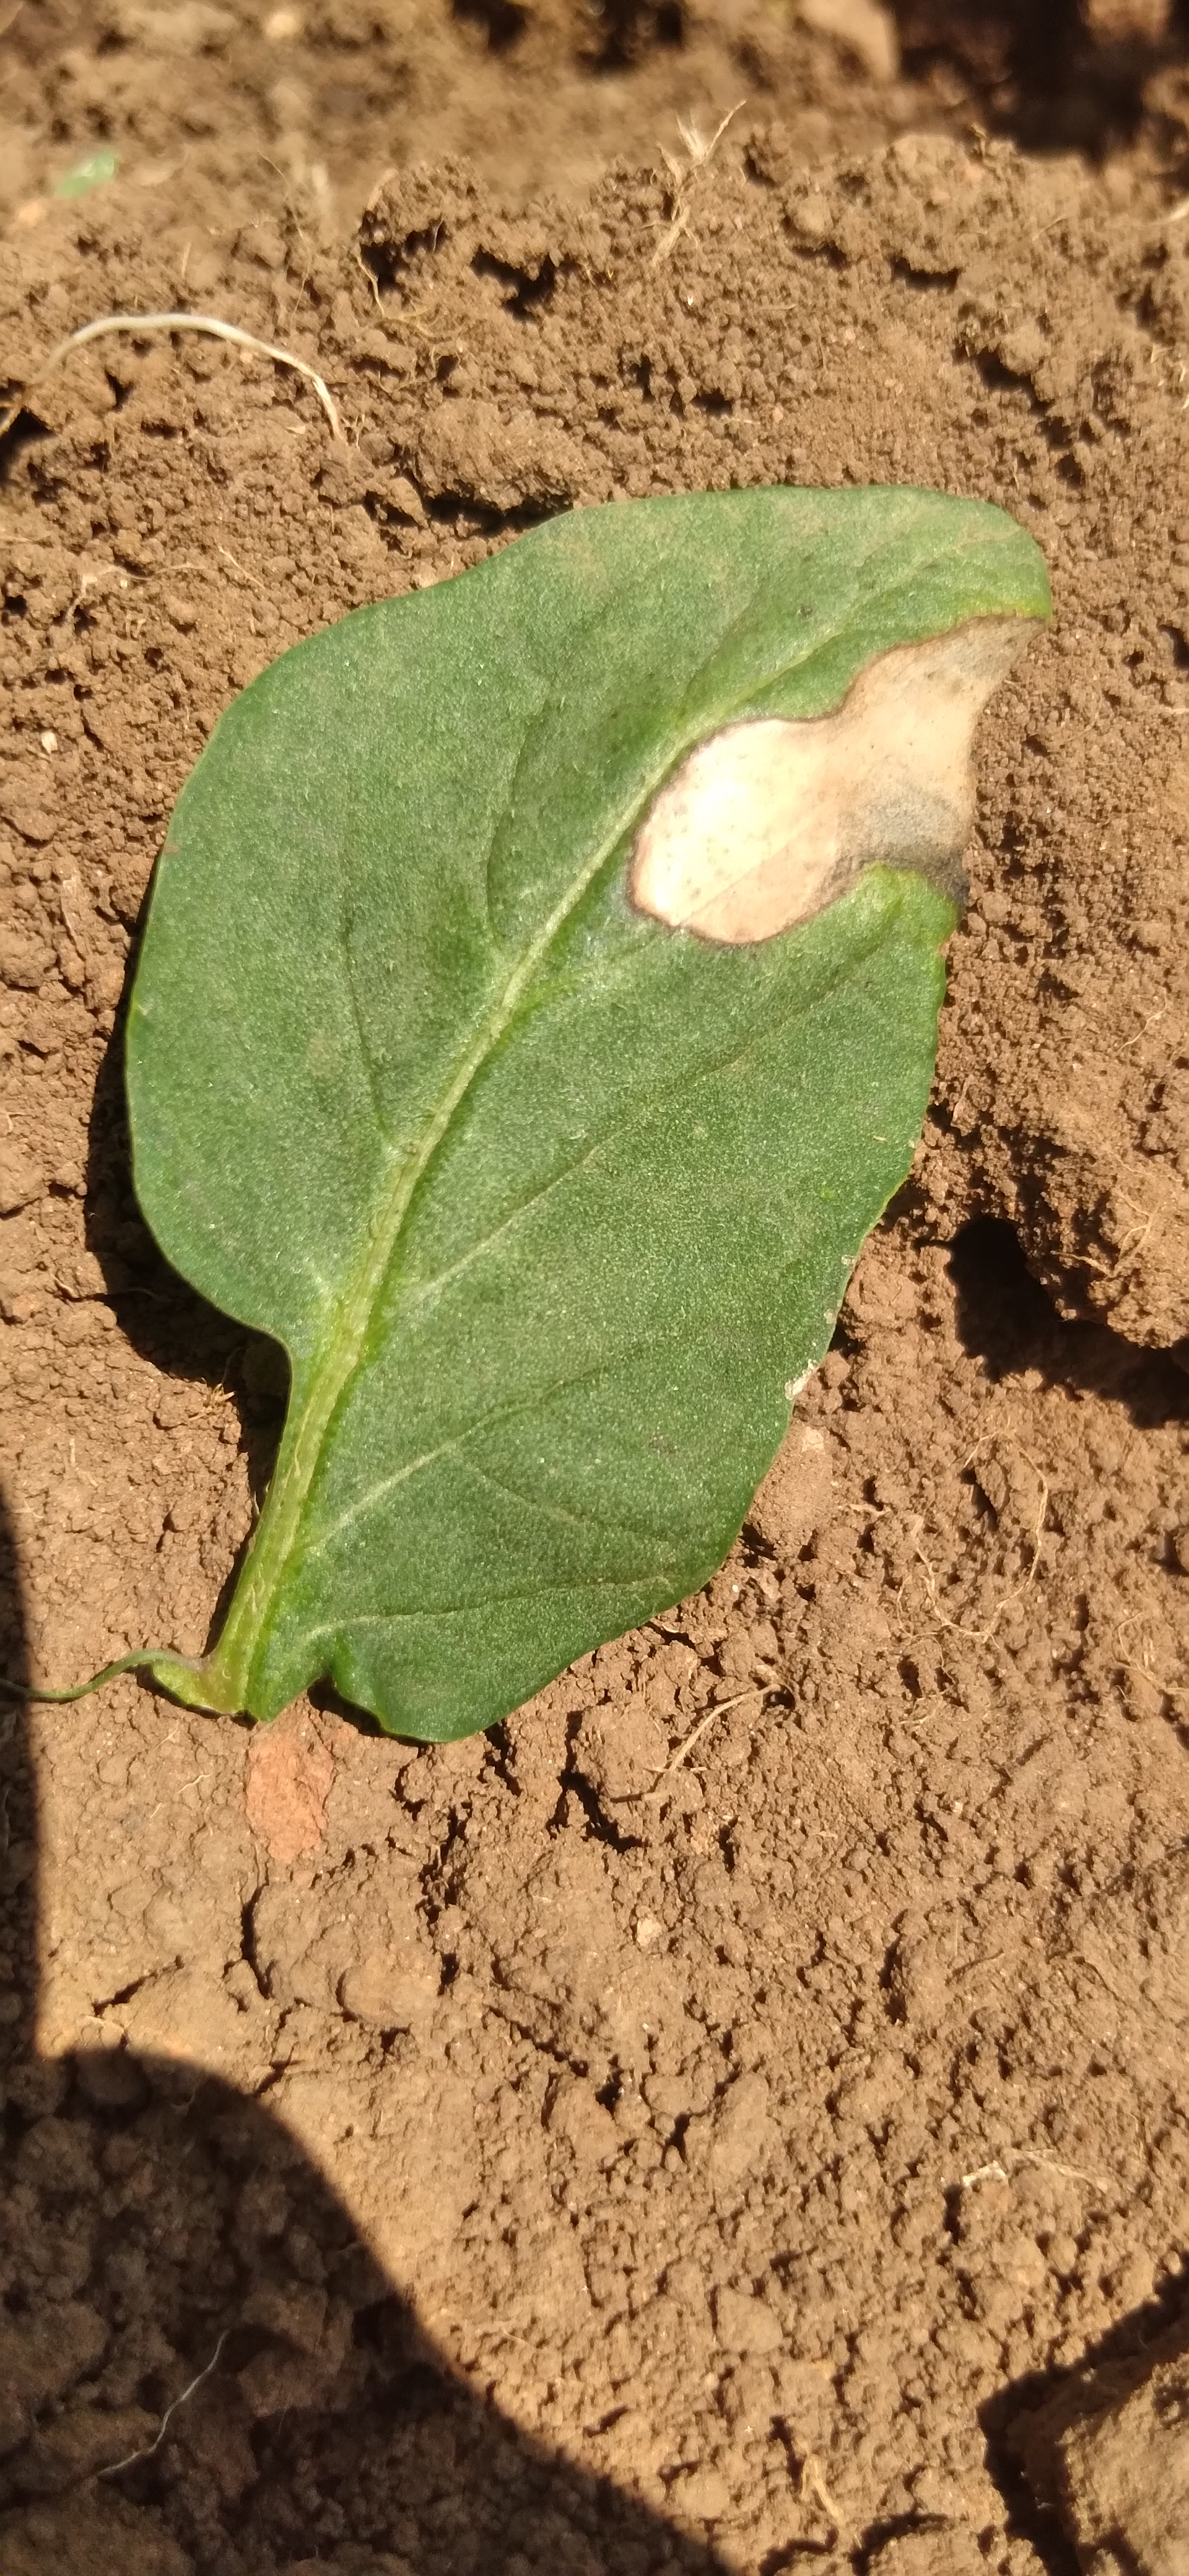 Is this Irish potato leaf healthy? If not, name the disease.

early blight
